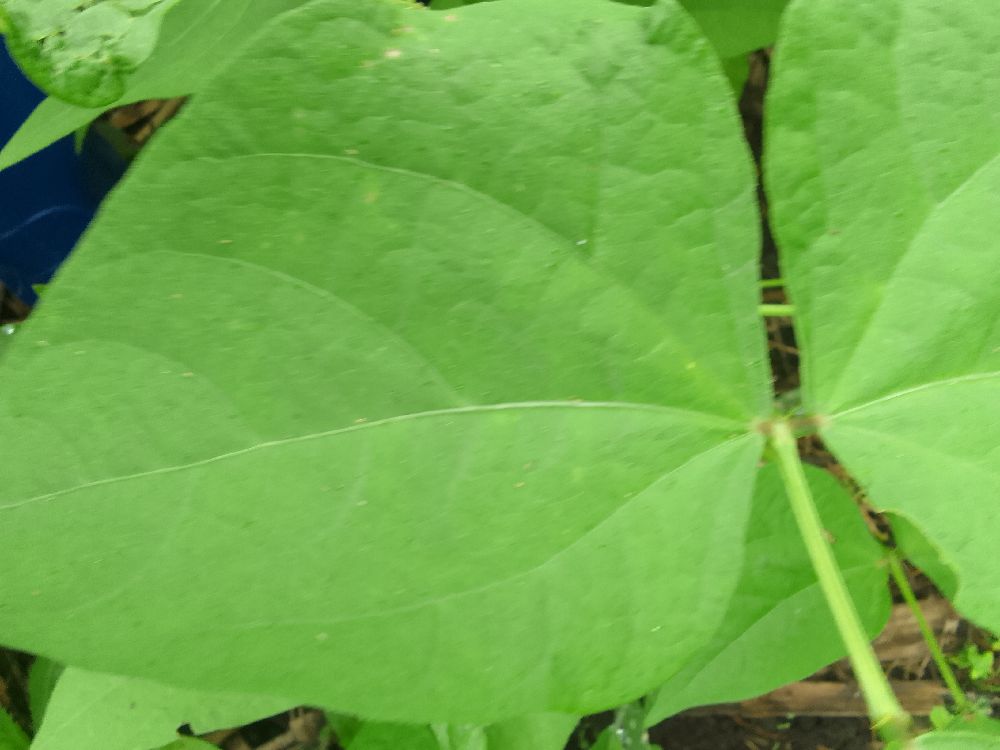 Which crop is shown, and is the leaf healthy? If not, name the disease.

common bean, healthy
